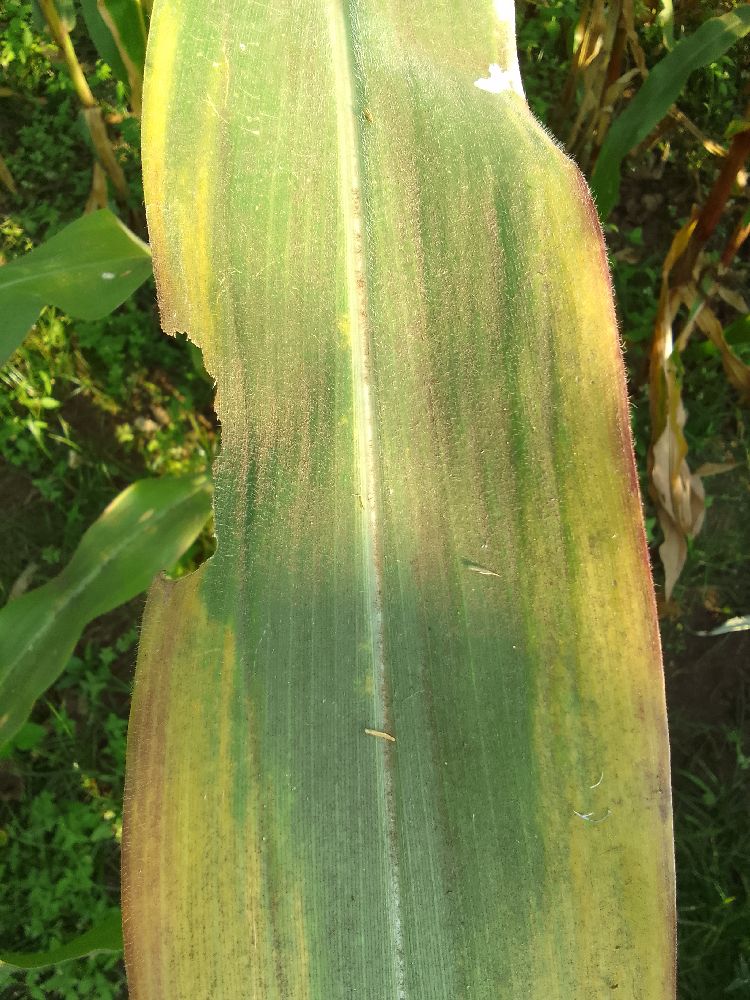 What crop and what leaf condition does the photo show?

maize, maize lethal necrosis
